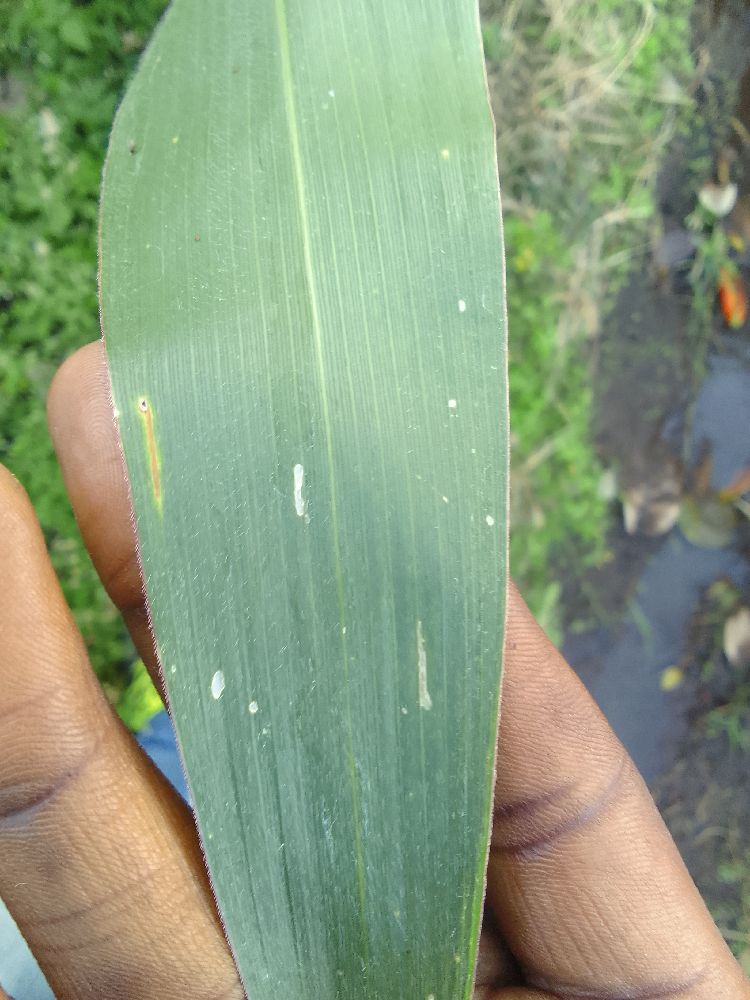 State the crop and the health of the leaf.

maize, healthy
